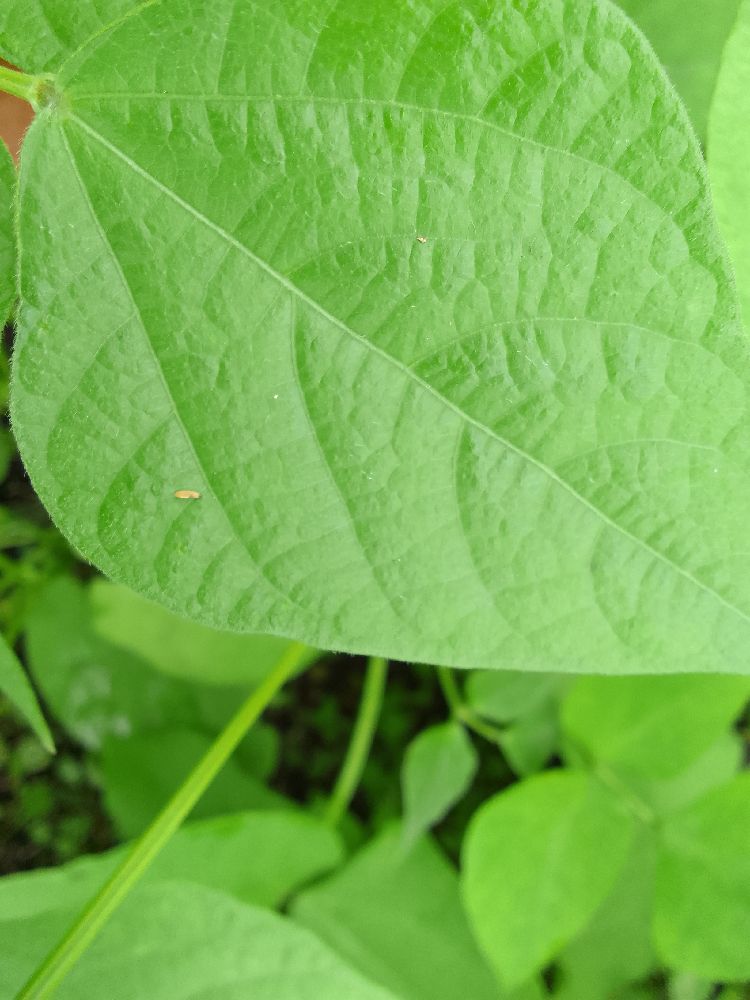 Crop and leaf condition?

common bean, healthy
